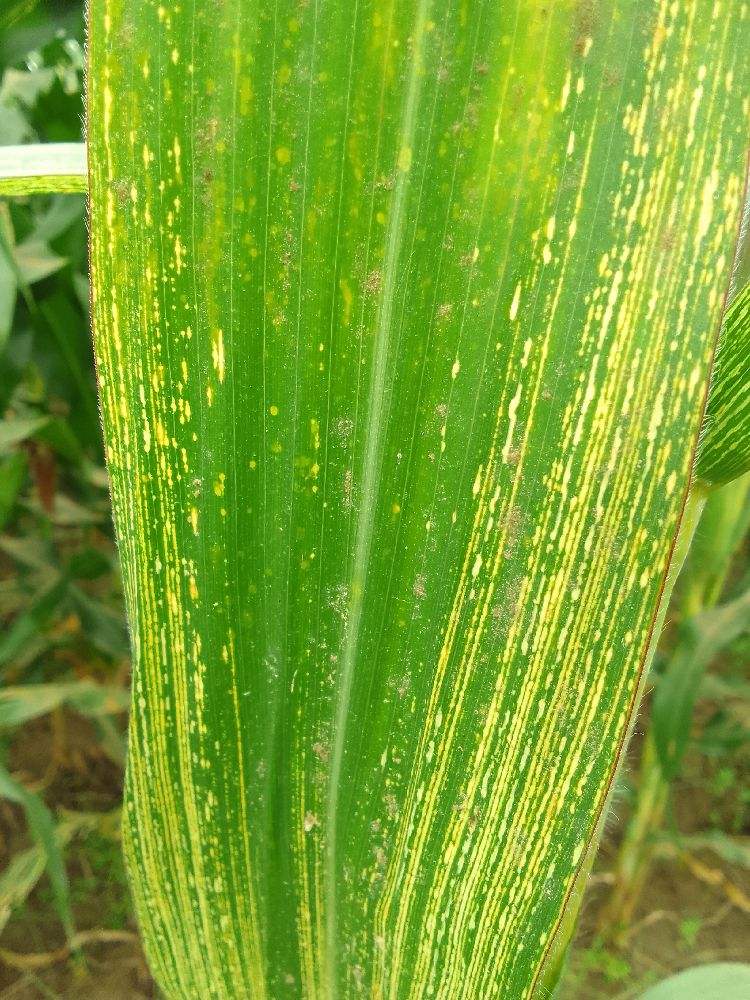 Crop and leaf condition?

maize, maize streak virus
